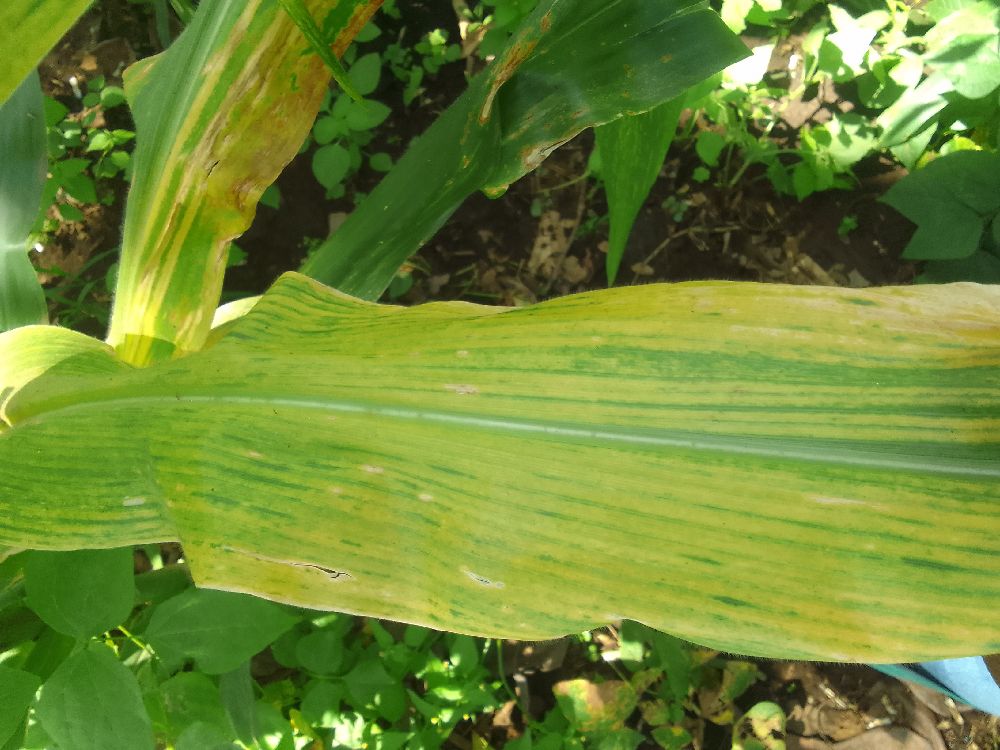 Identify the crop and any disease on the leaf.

maize, maize lethal necrosis
